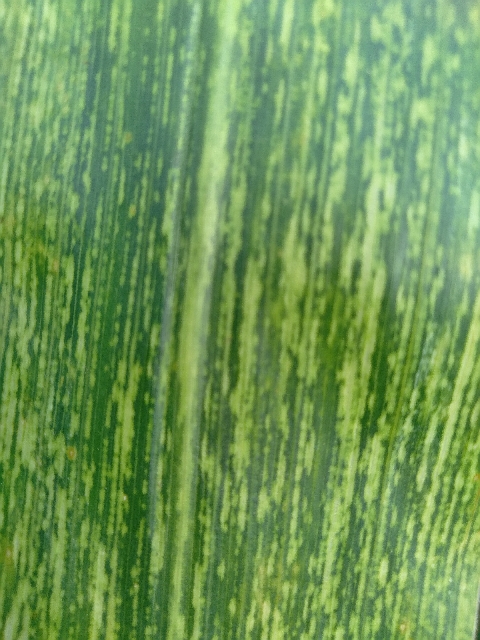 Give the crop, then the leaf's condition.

maize, maize streak virus
